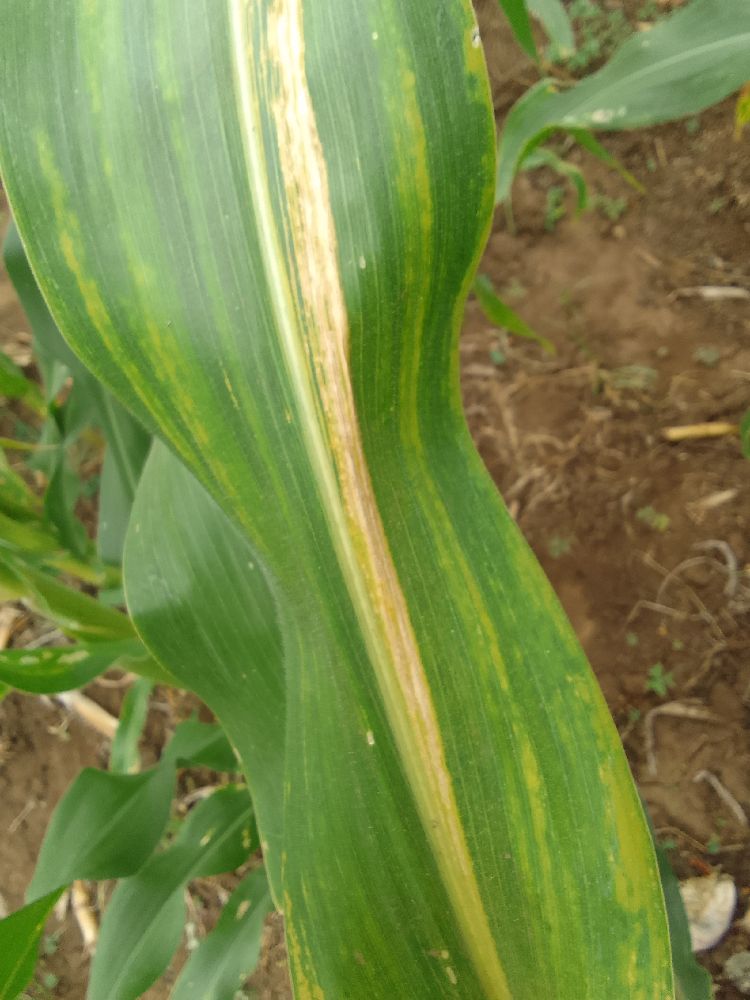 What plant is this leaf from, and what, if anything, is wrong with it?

maize, maize lethal necrosis
